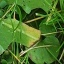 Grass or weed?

structured weed
